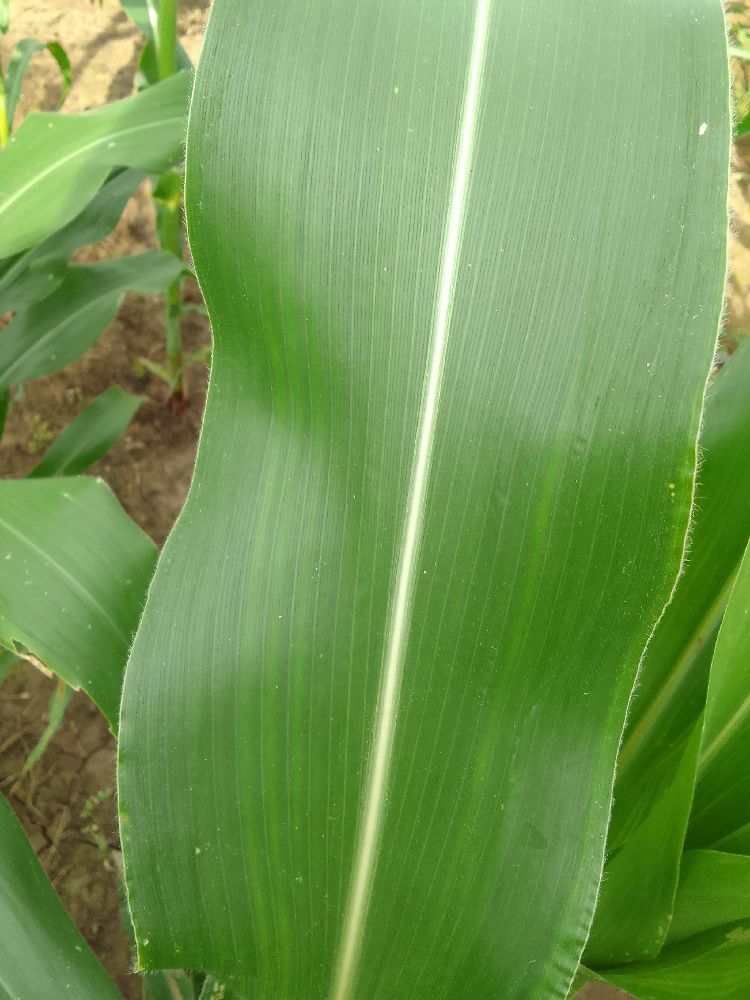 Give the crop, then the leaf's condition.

maize, healthy
